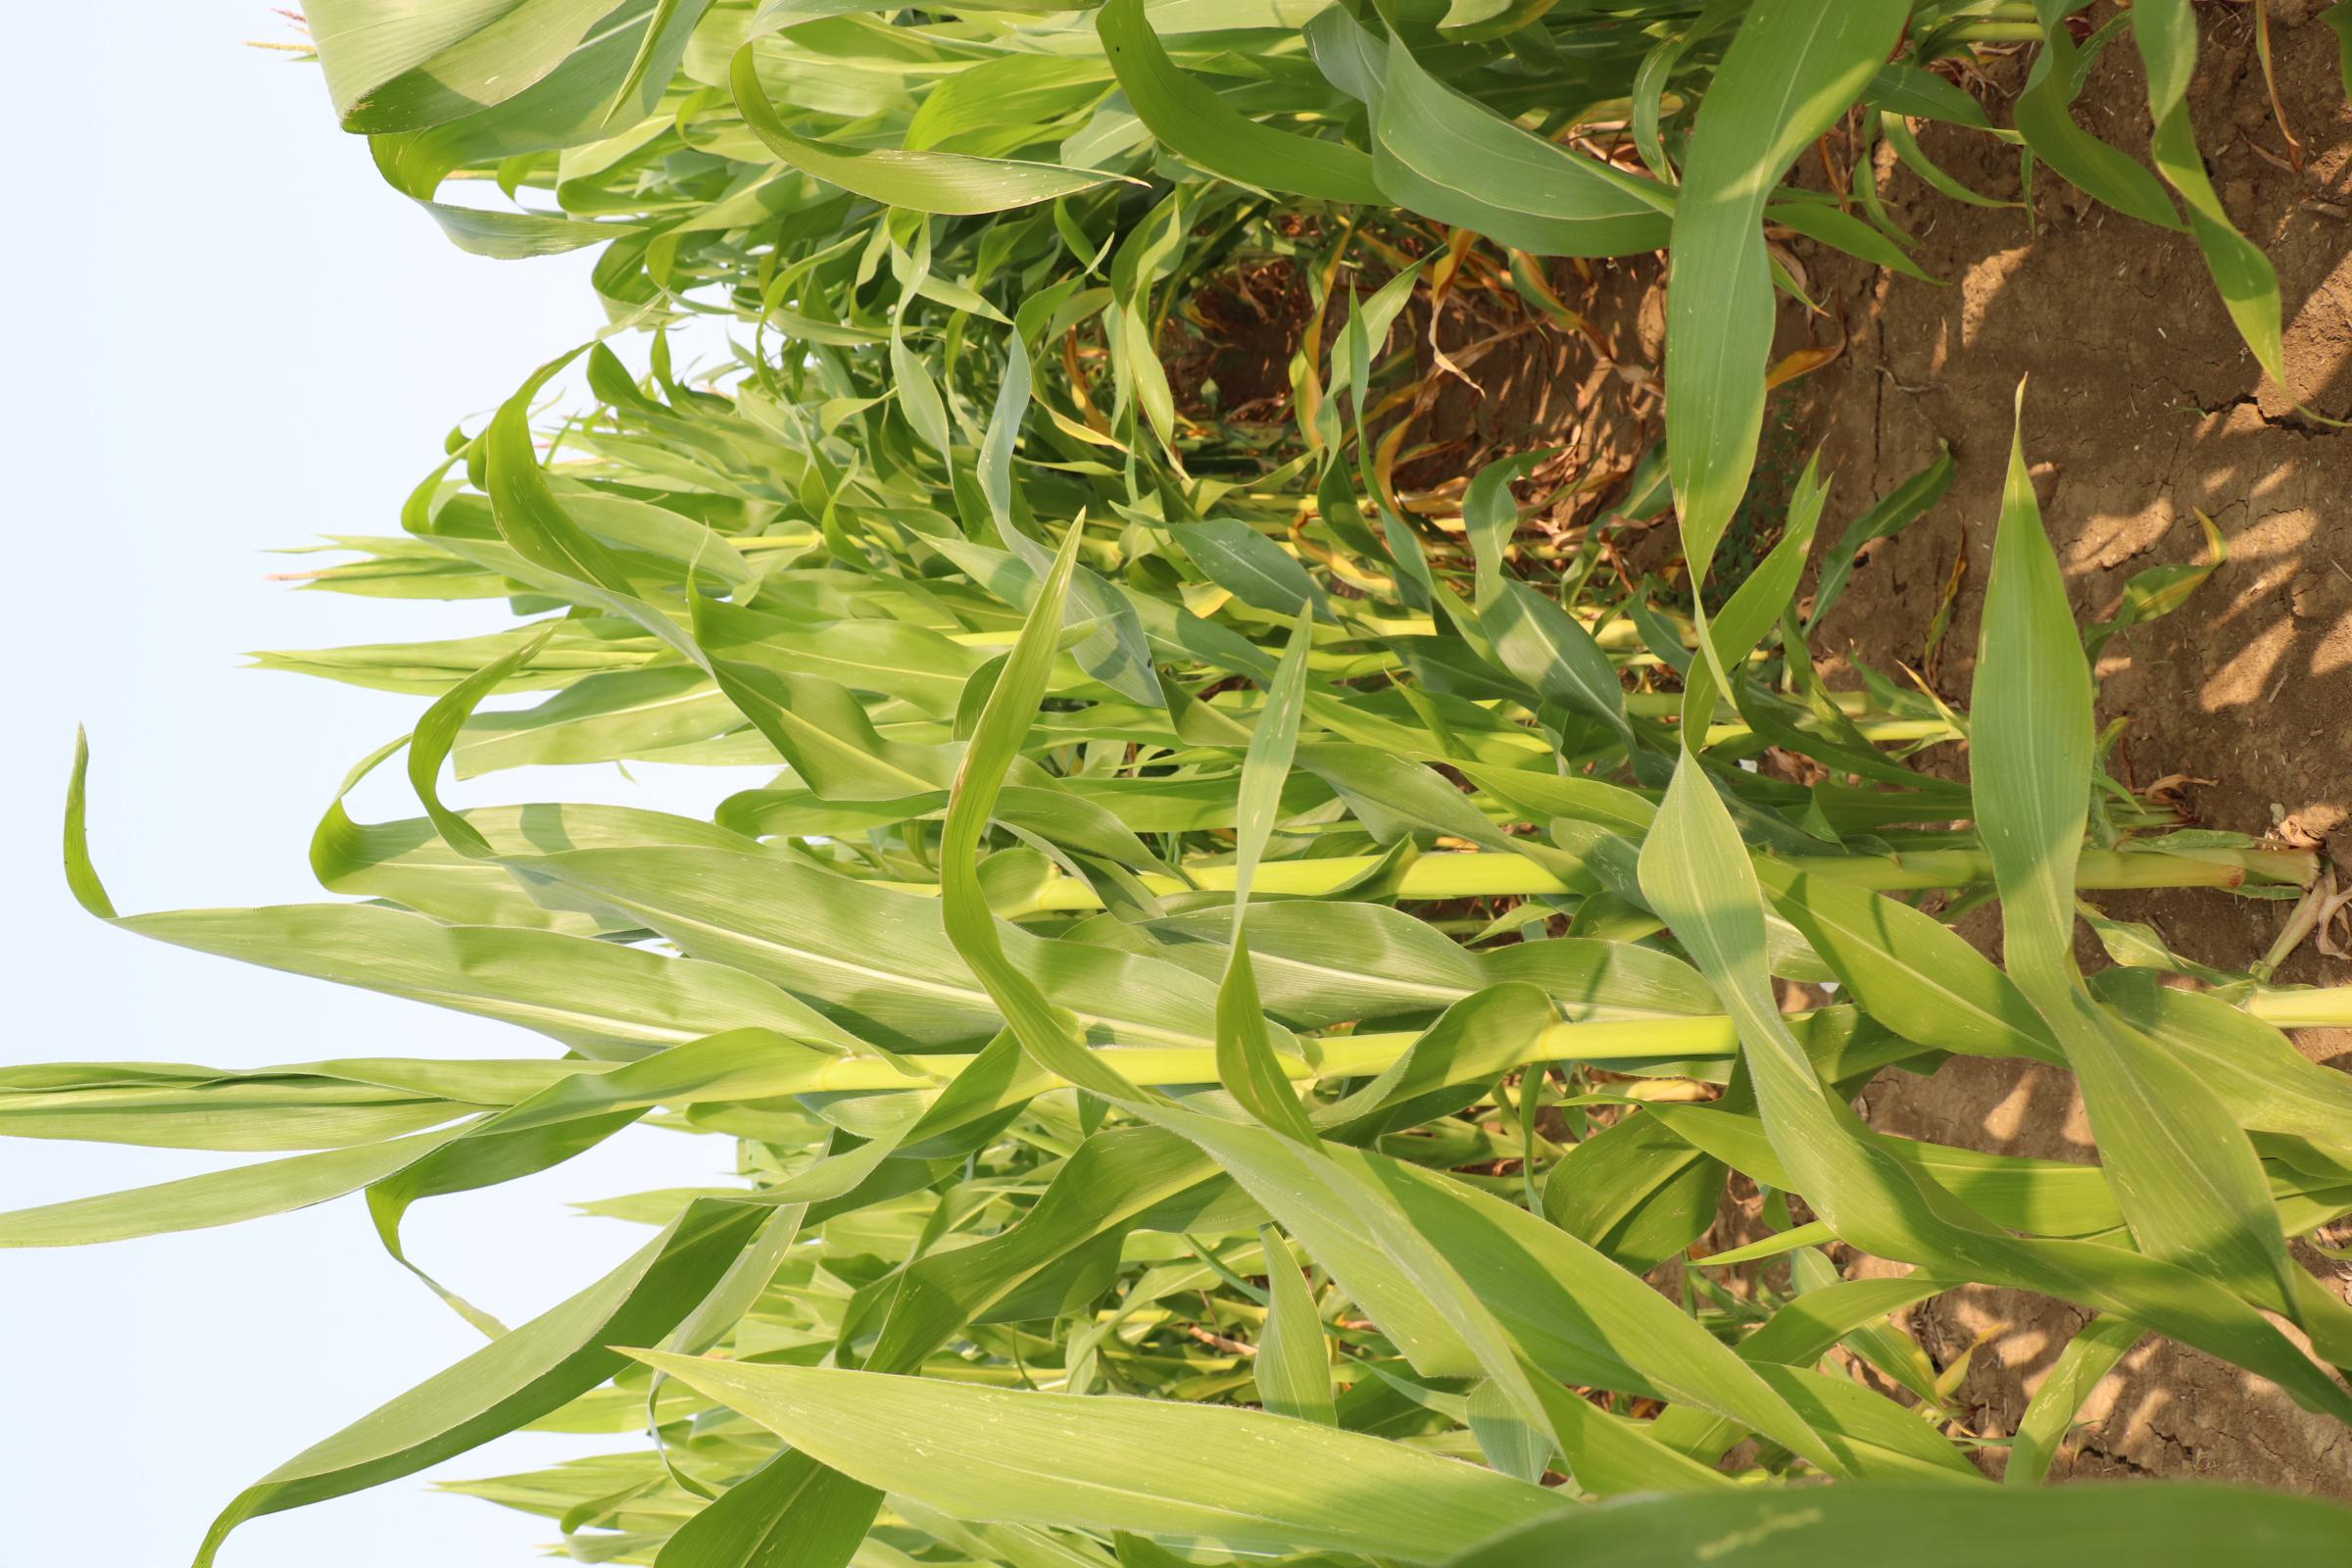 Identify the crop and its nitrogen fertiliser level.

maize, no added nitrogen
